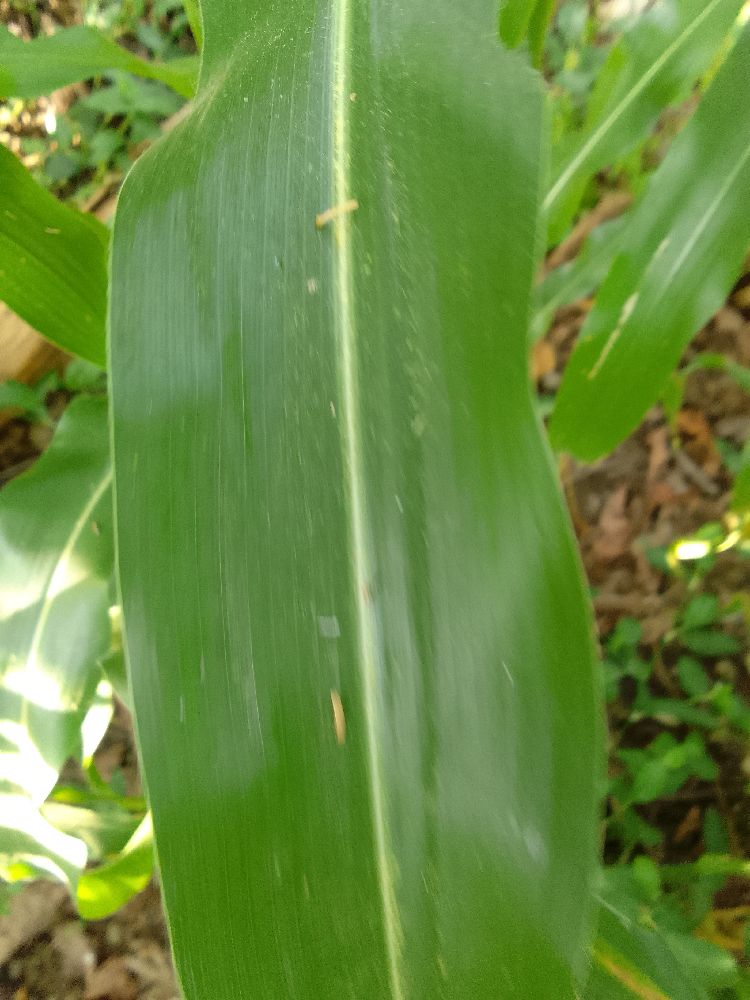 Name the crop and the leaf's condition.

maize, healthy
